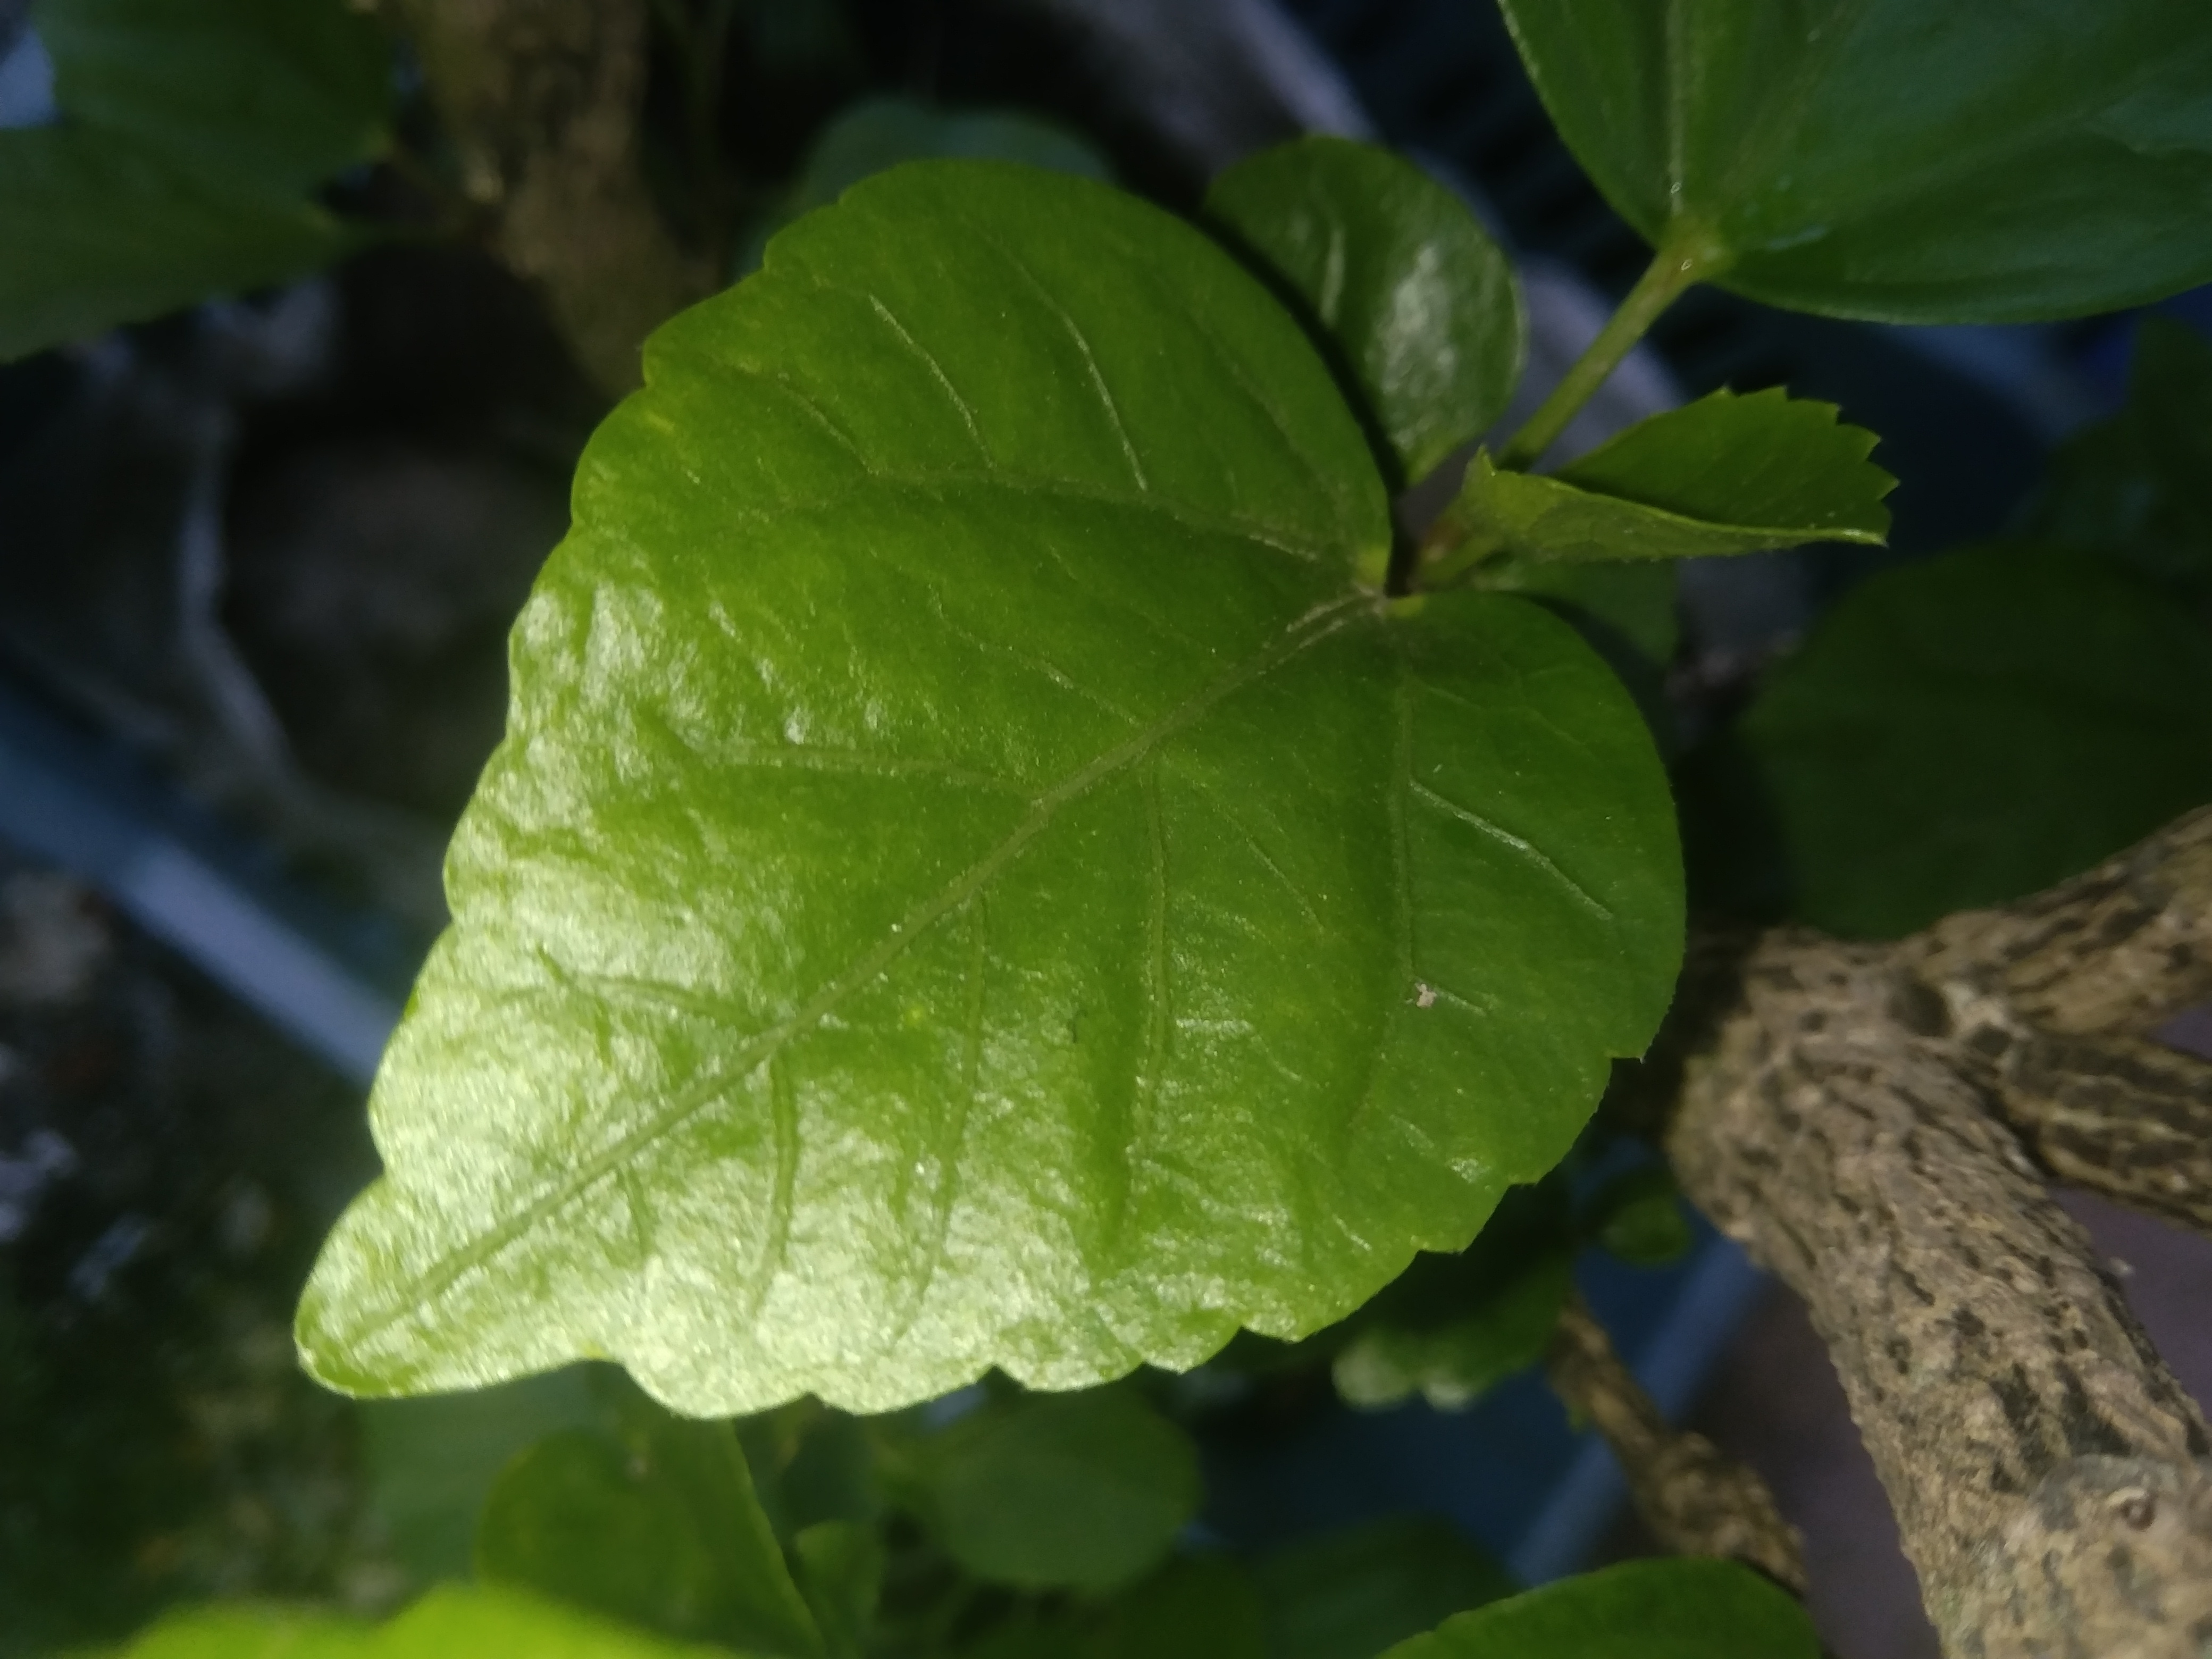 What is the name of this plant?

hibiscus
